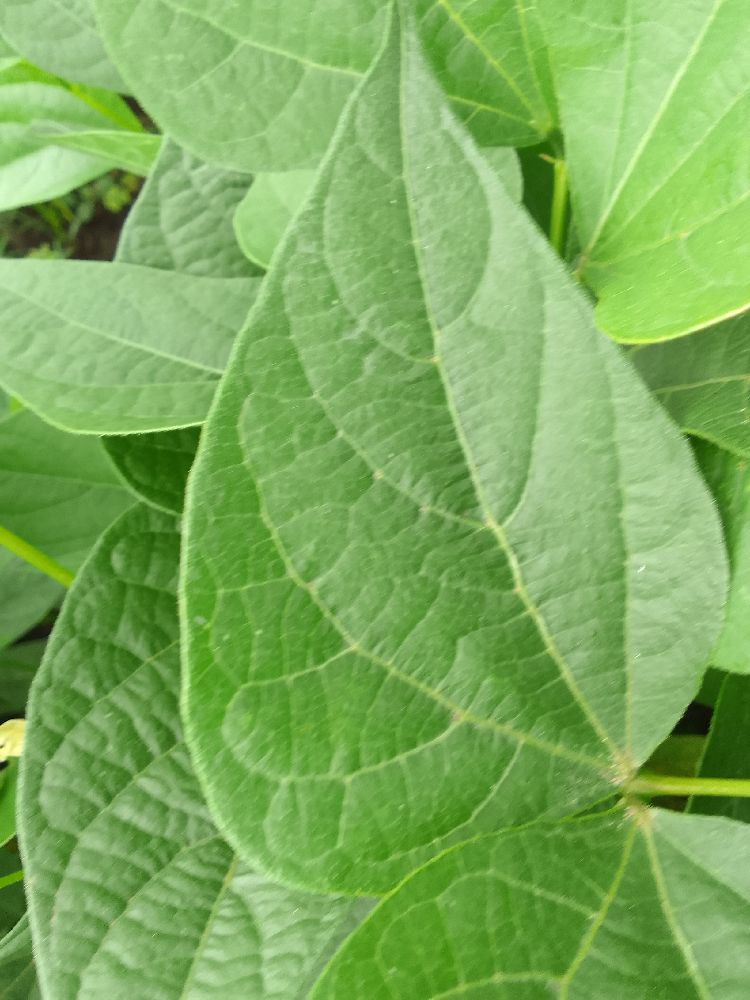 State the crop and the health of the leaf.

common bean, healthy
